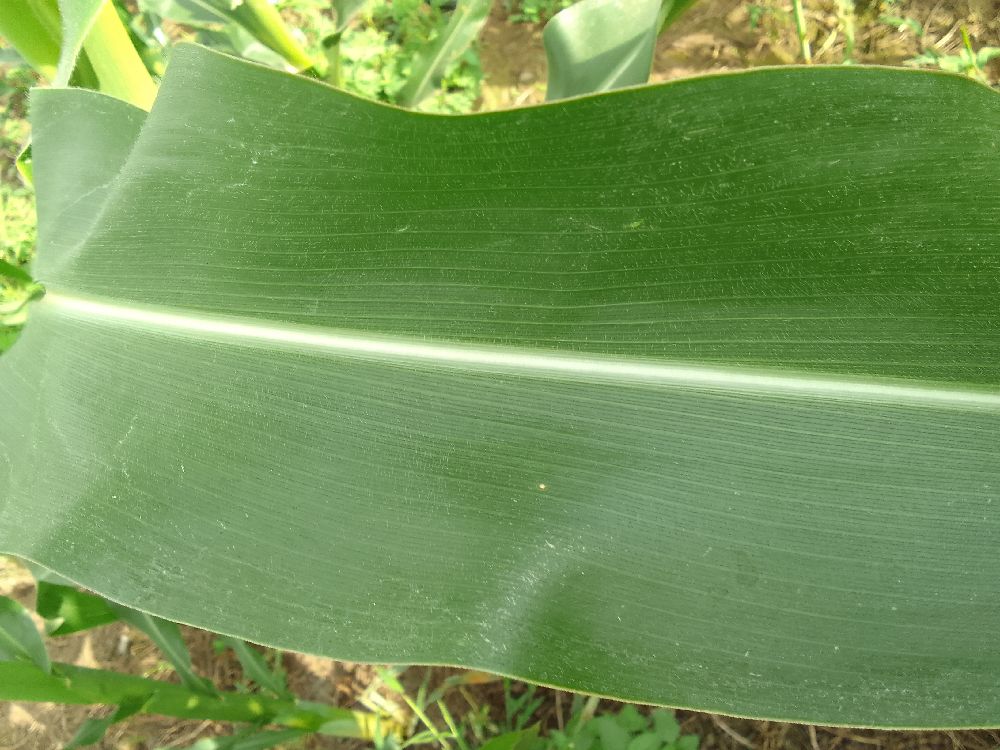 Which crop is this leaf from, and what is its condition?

maize, healthy
